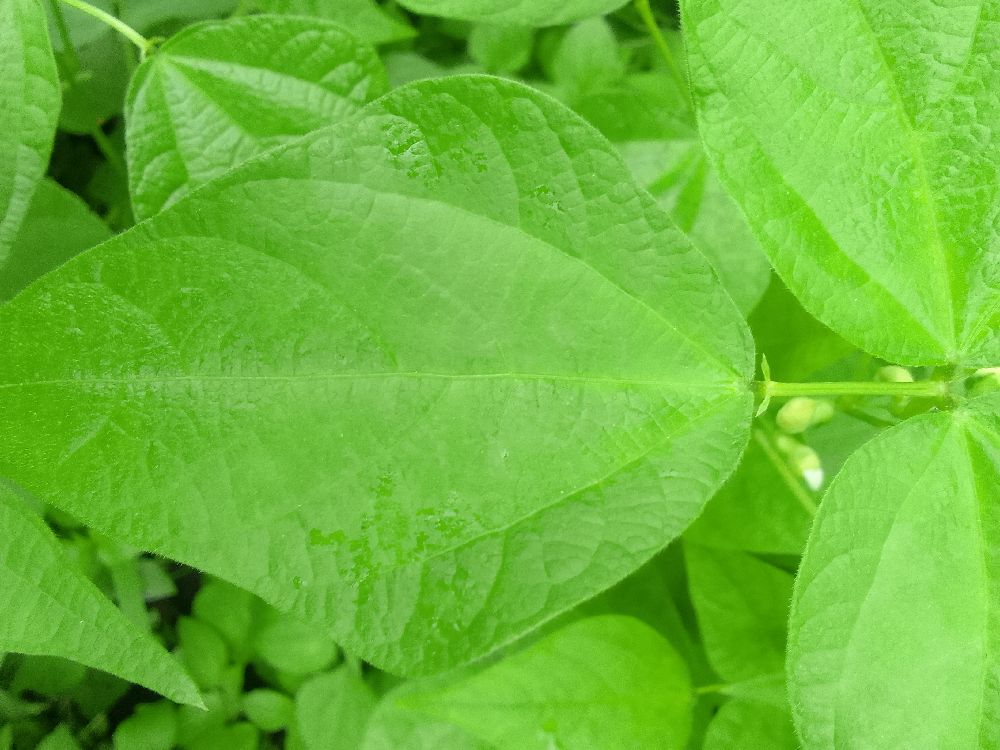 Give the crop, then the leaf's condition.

common bean, healthy
